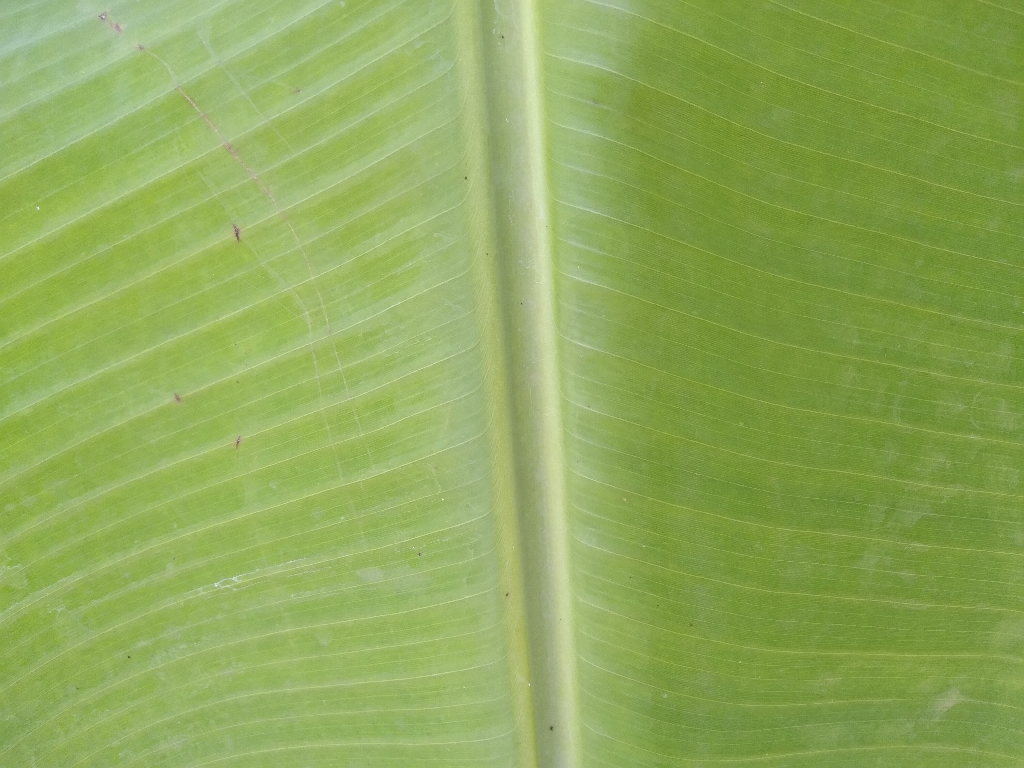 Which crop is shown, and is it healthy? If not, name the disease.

banana, healthy
